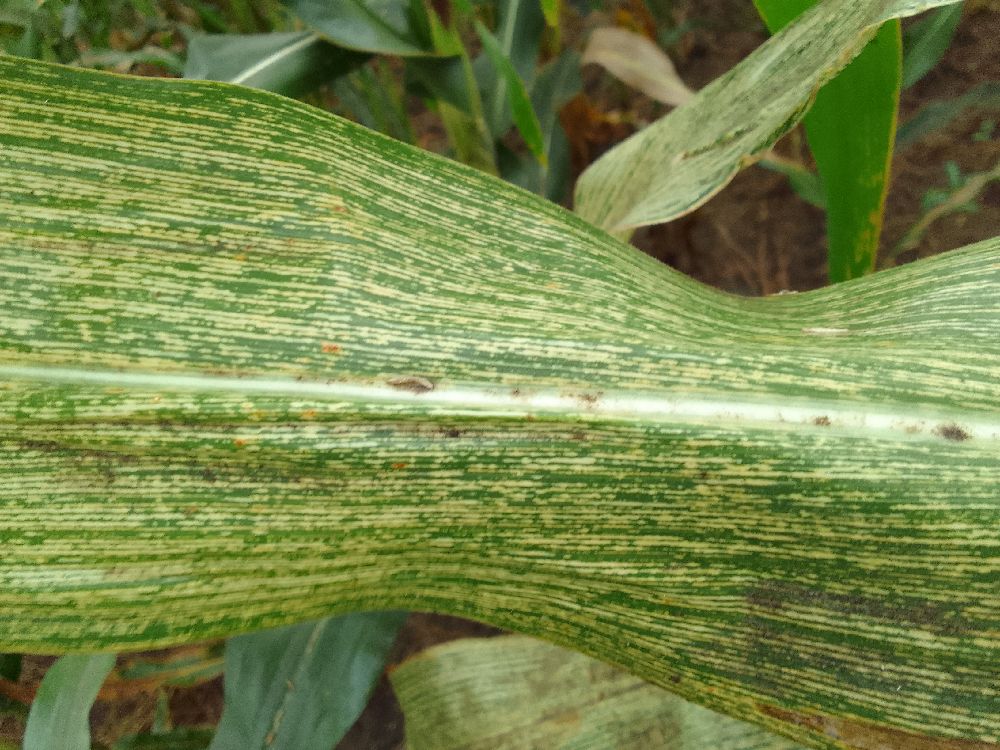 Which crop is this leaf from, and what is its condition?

maize, maize streak virus
